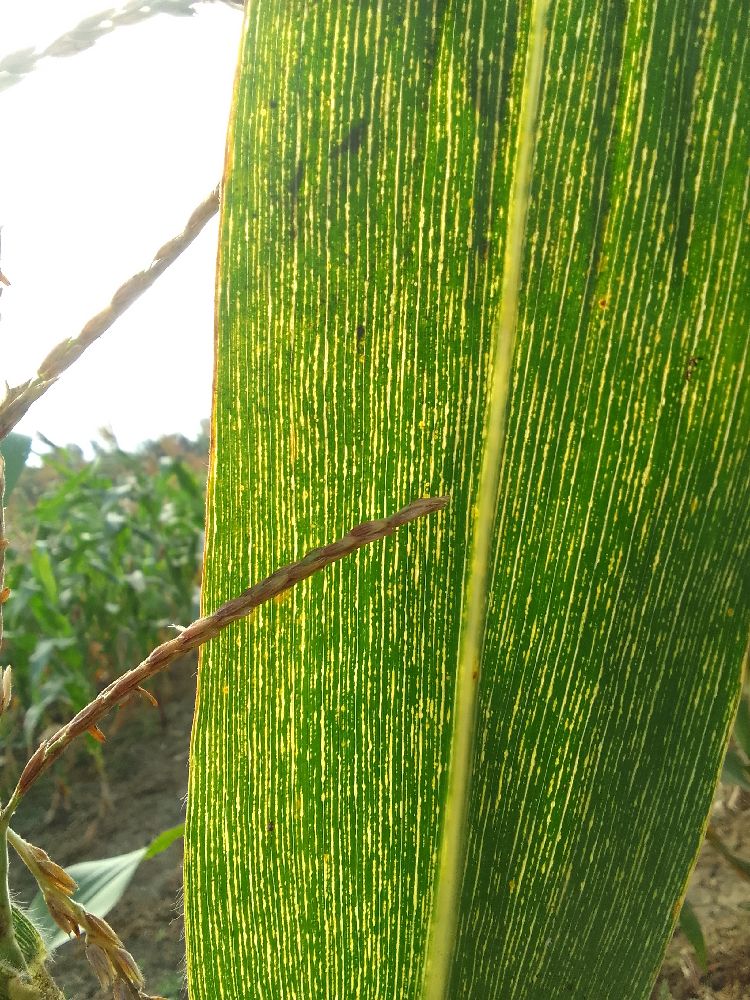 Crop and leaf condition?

maize, maize streak virus
